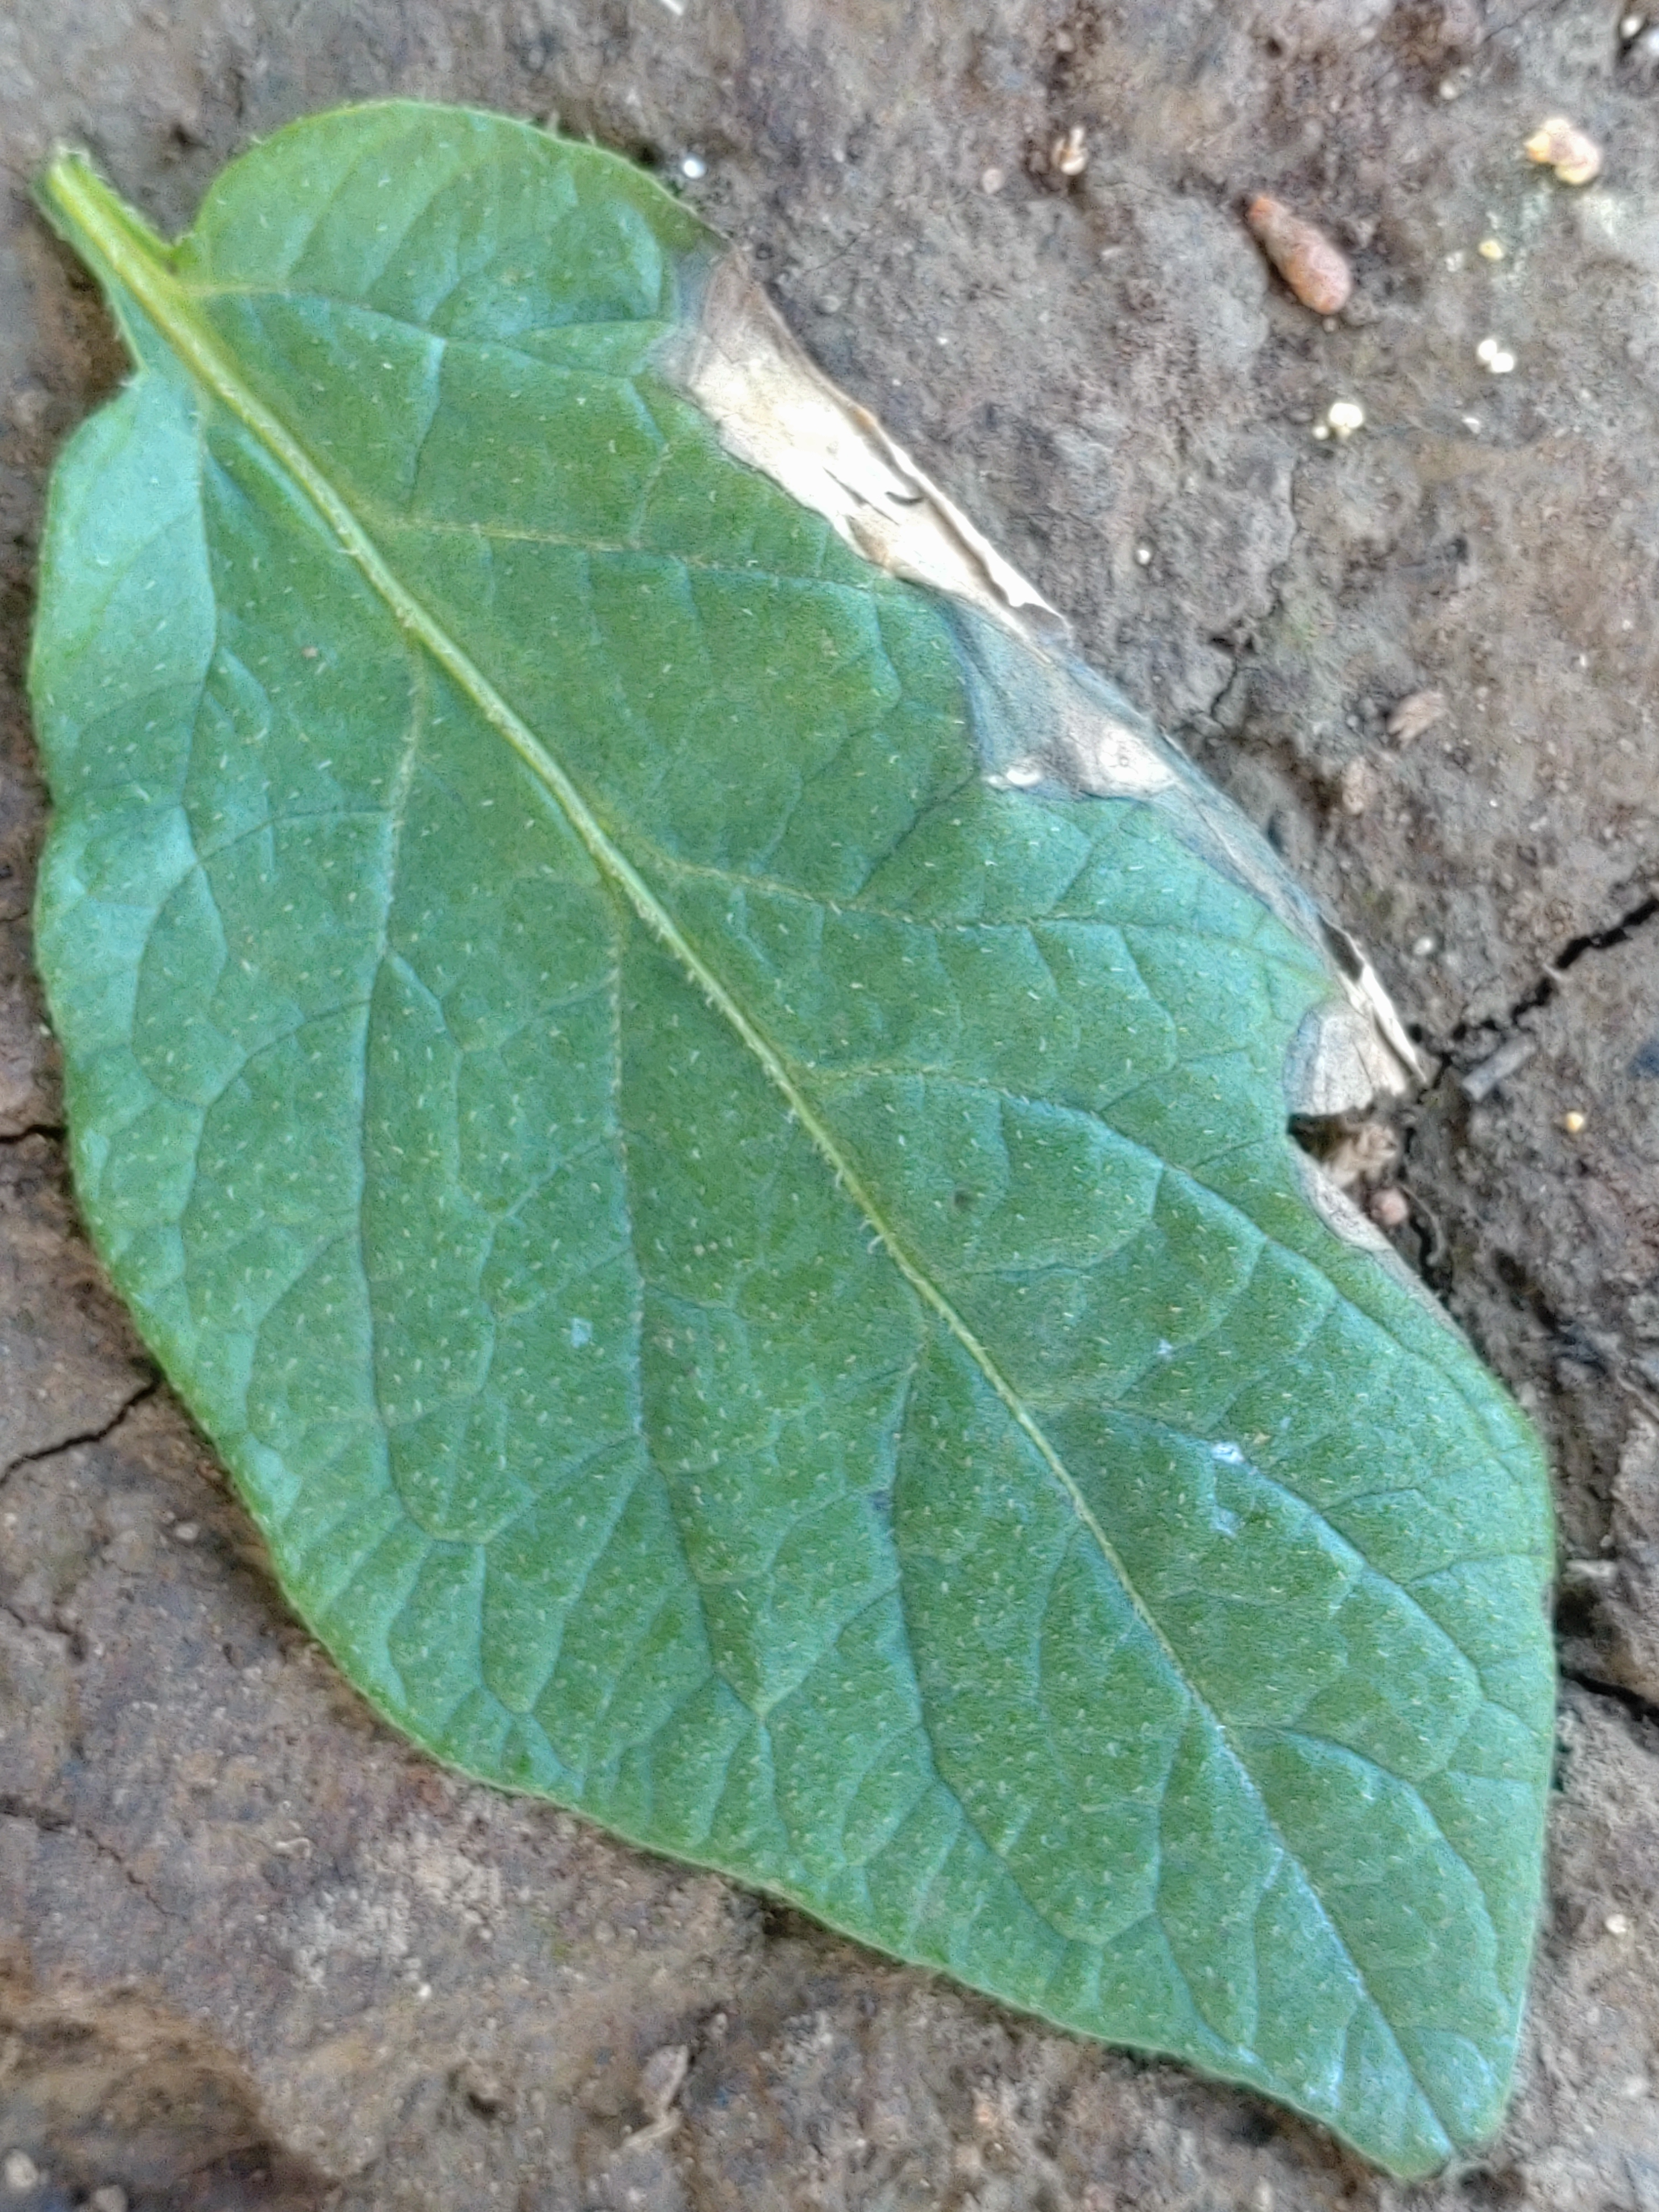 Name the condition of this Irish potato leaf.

early blight
